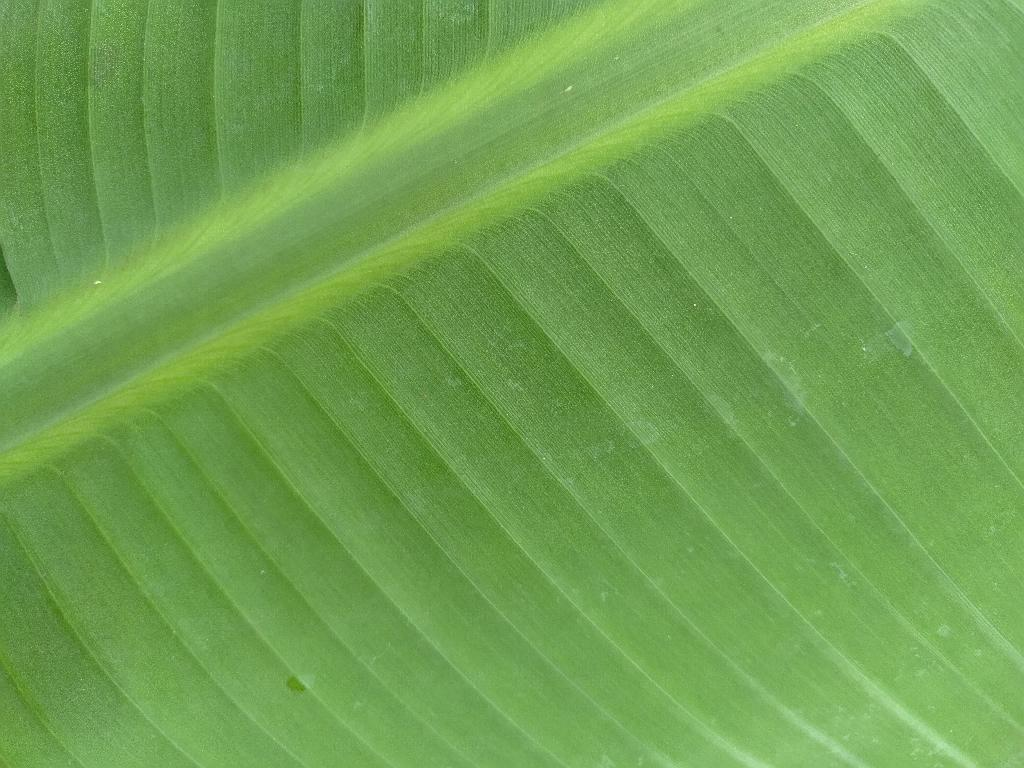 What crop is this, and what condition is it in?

banana, healthy
